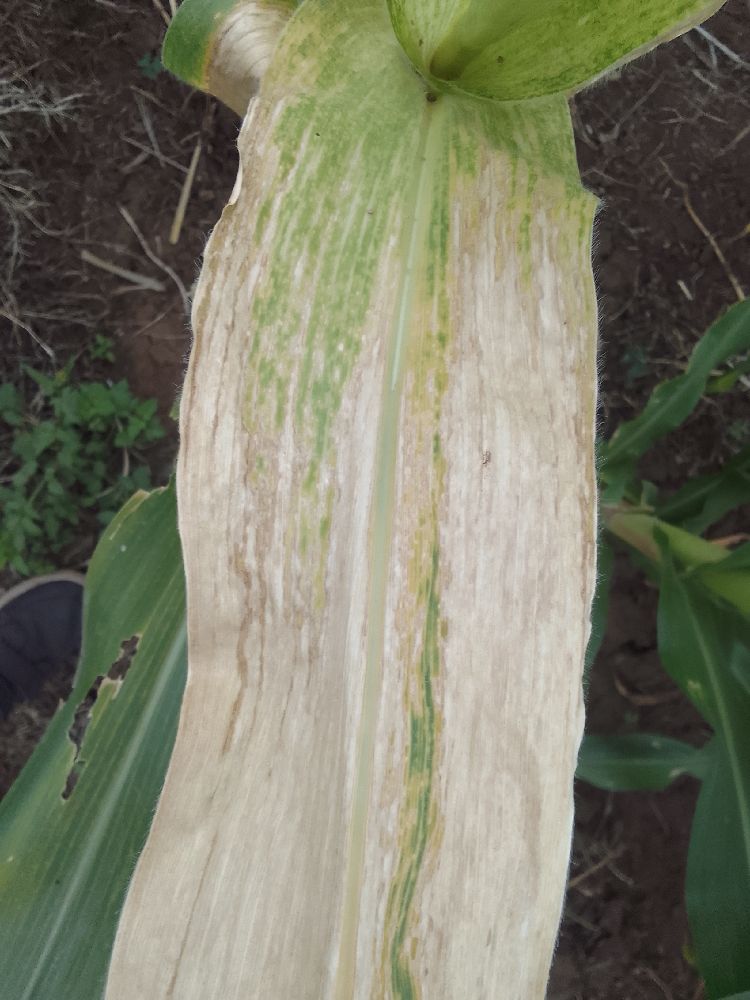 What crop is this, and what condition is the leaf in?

maize, maize lethal necrosis
